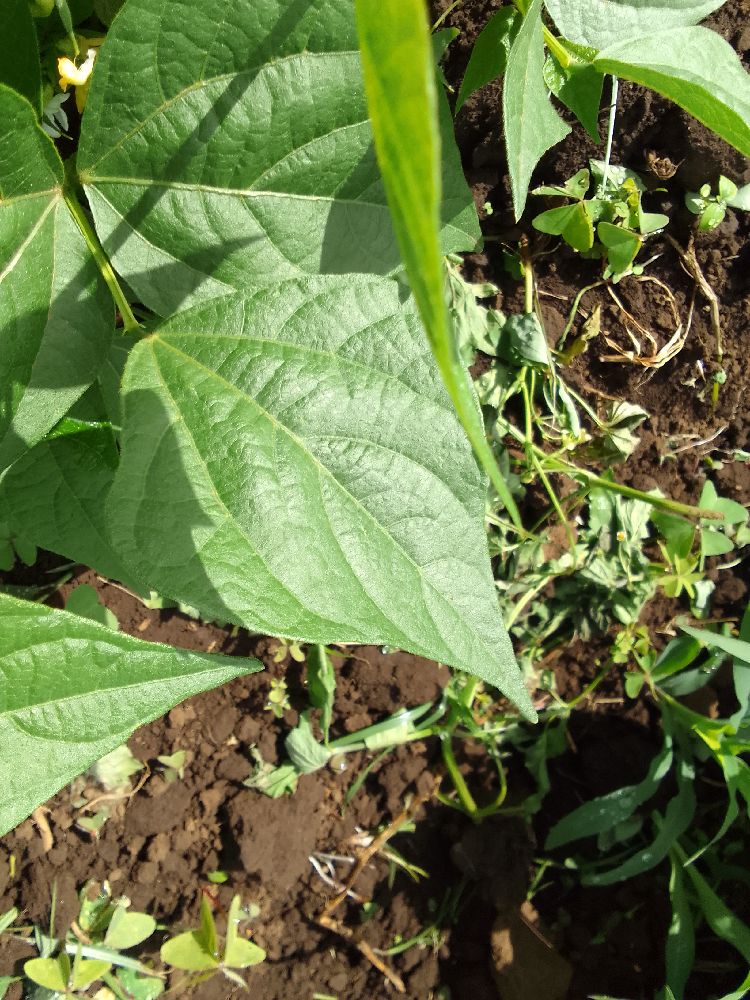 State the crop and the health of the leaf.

common bean, healthy
